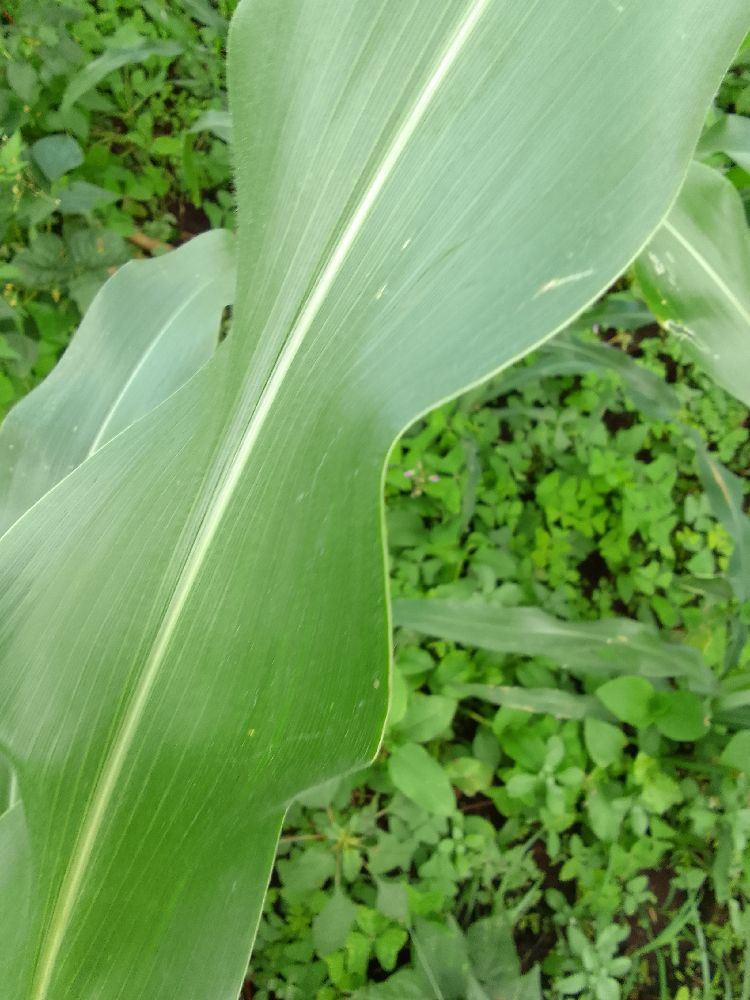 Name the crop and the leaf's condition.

maize, healthy
